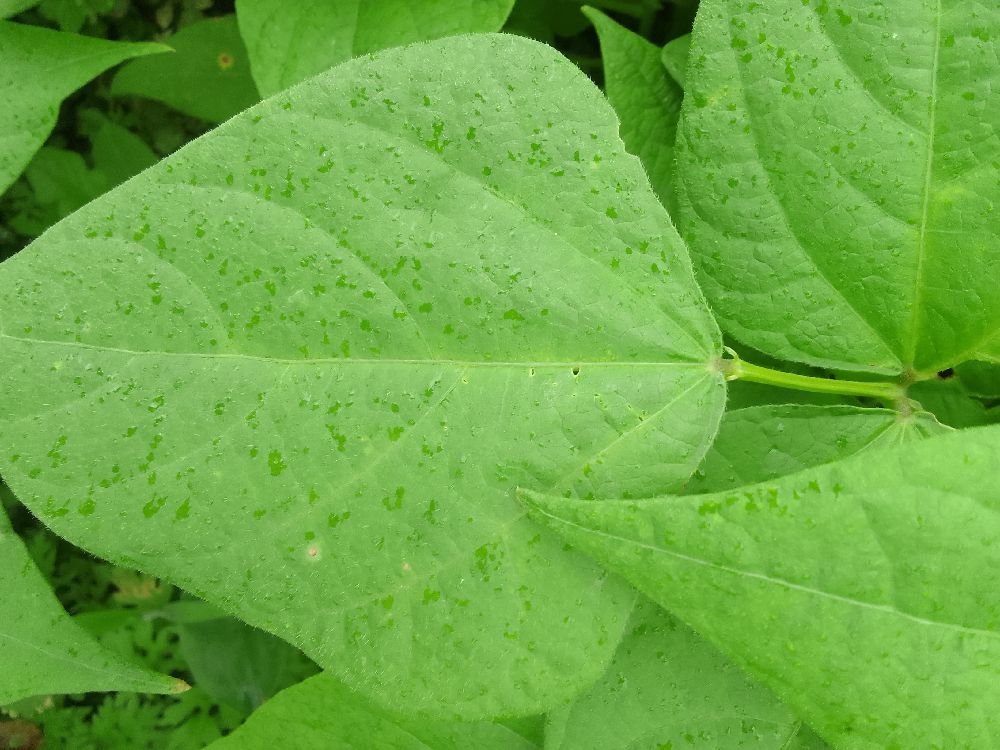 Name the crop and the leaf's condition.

common bean, healthy
